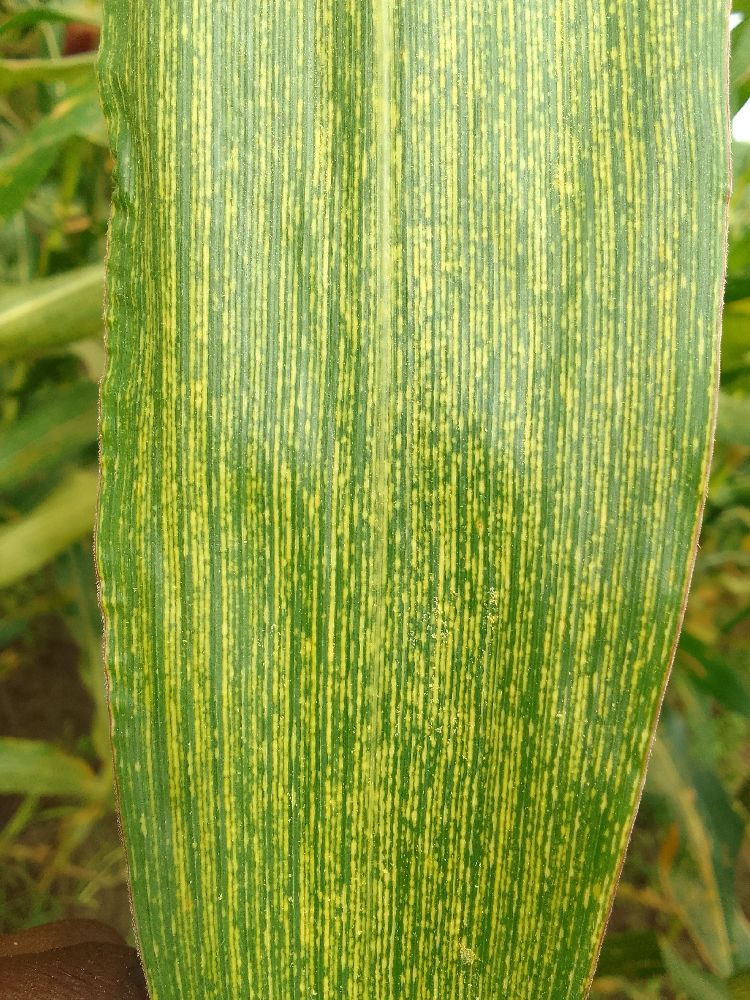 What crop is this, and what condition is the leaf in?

maize, maize streak virus
